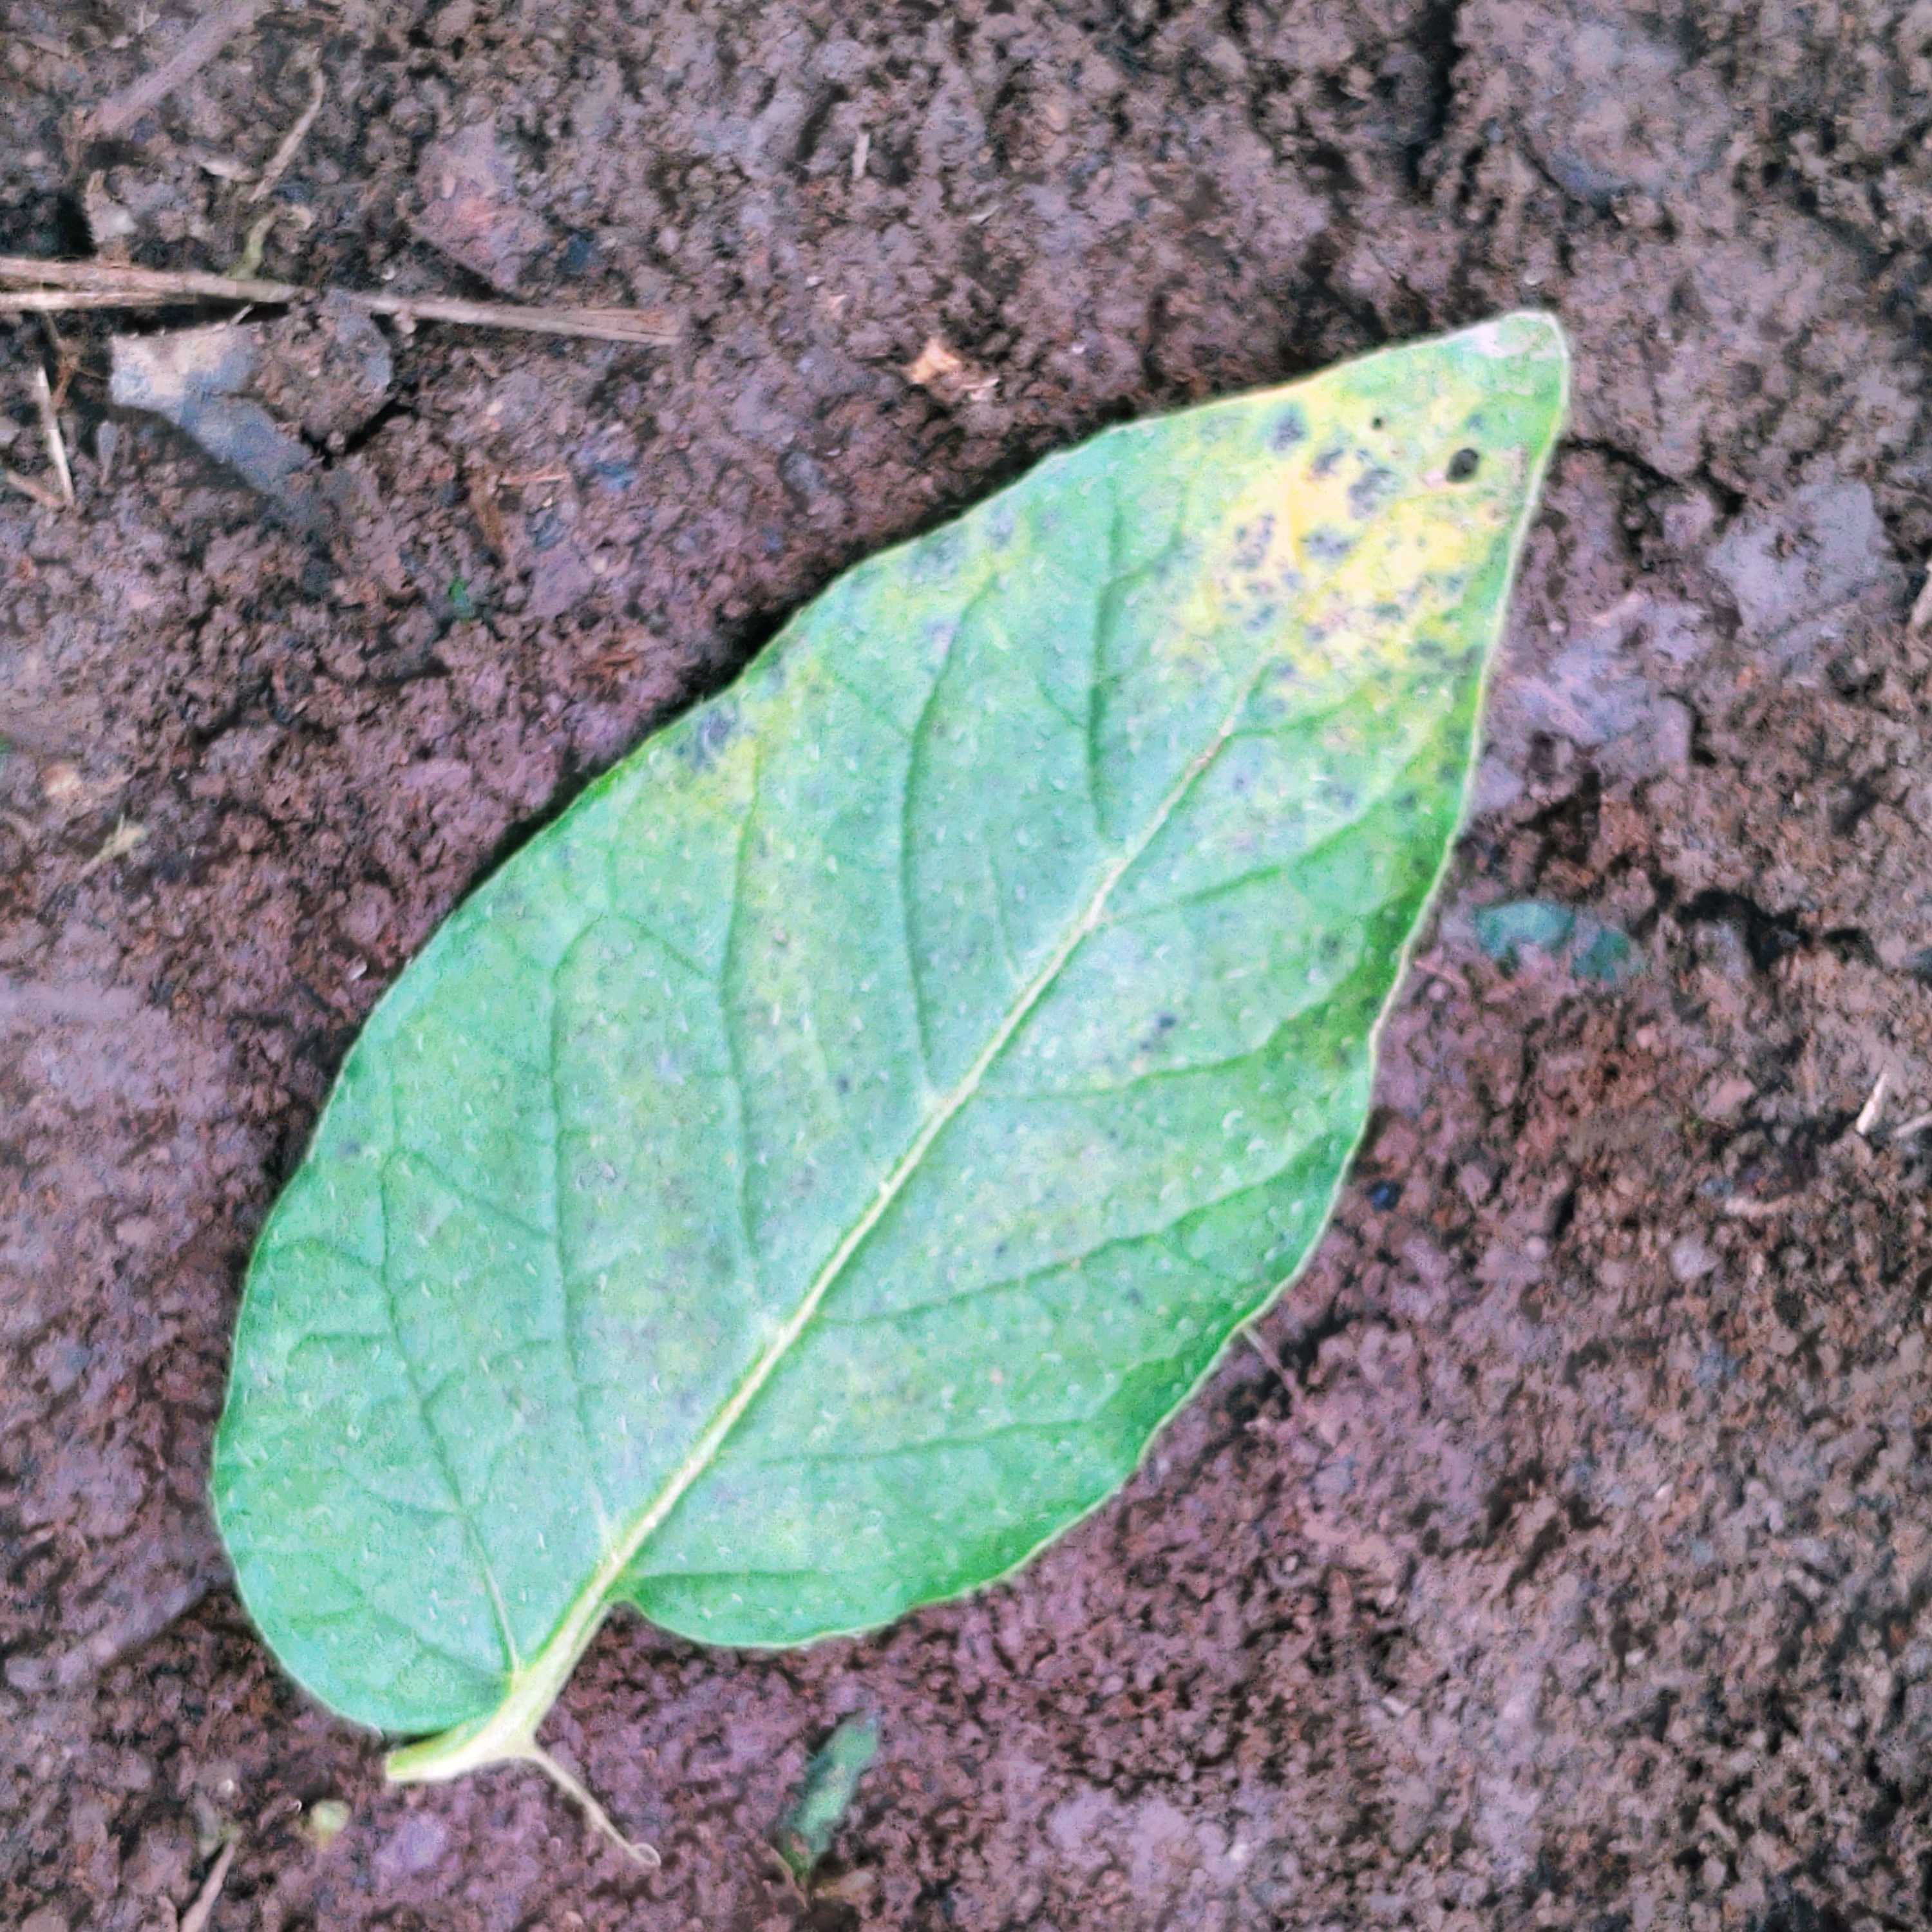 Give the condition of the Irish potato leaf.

late blight
